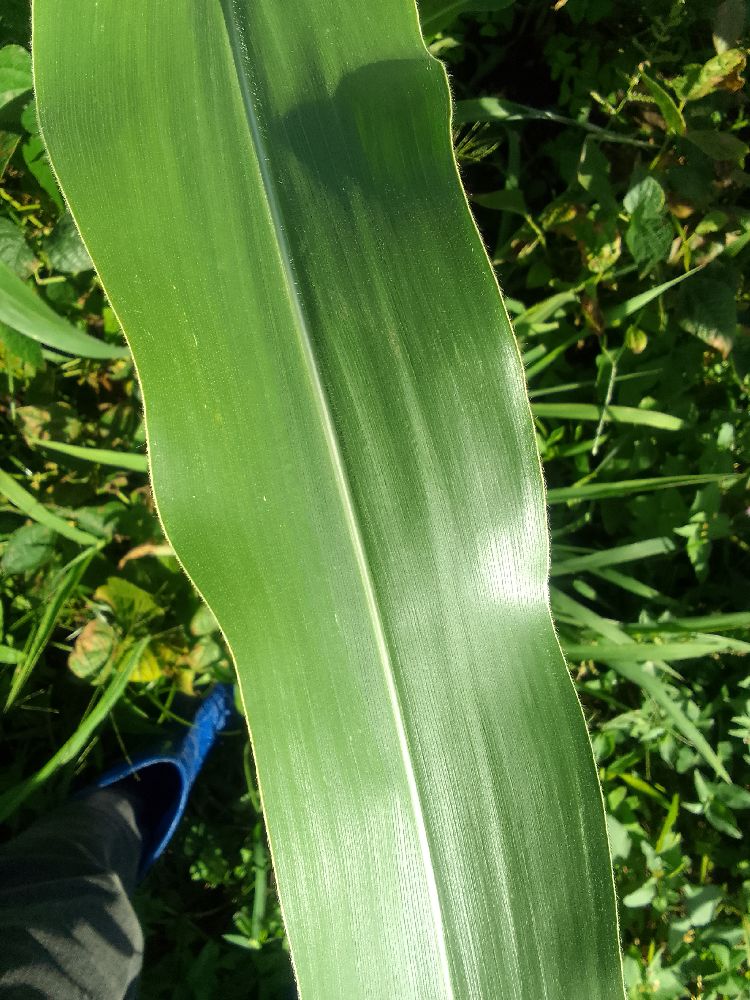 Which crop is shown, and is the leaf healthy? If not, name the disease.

maize, healthy
